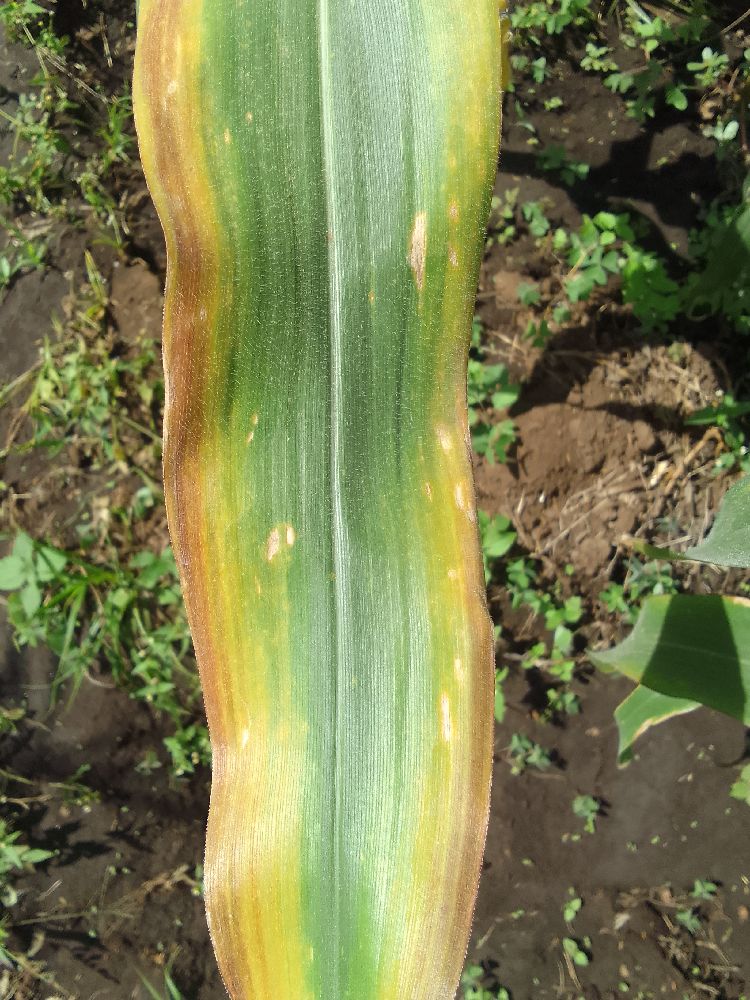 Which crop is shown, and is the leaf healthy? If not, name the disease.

maize, maize lethal necrosis
